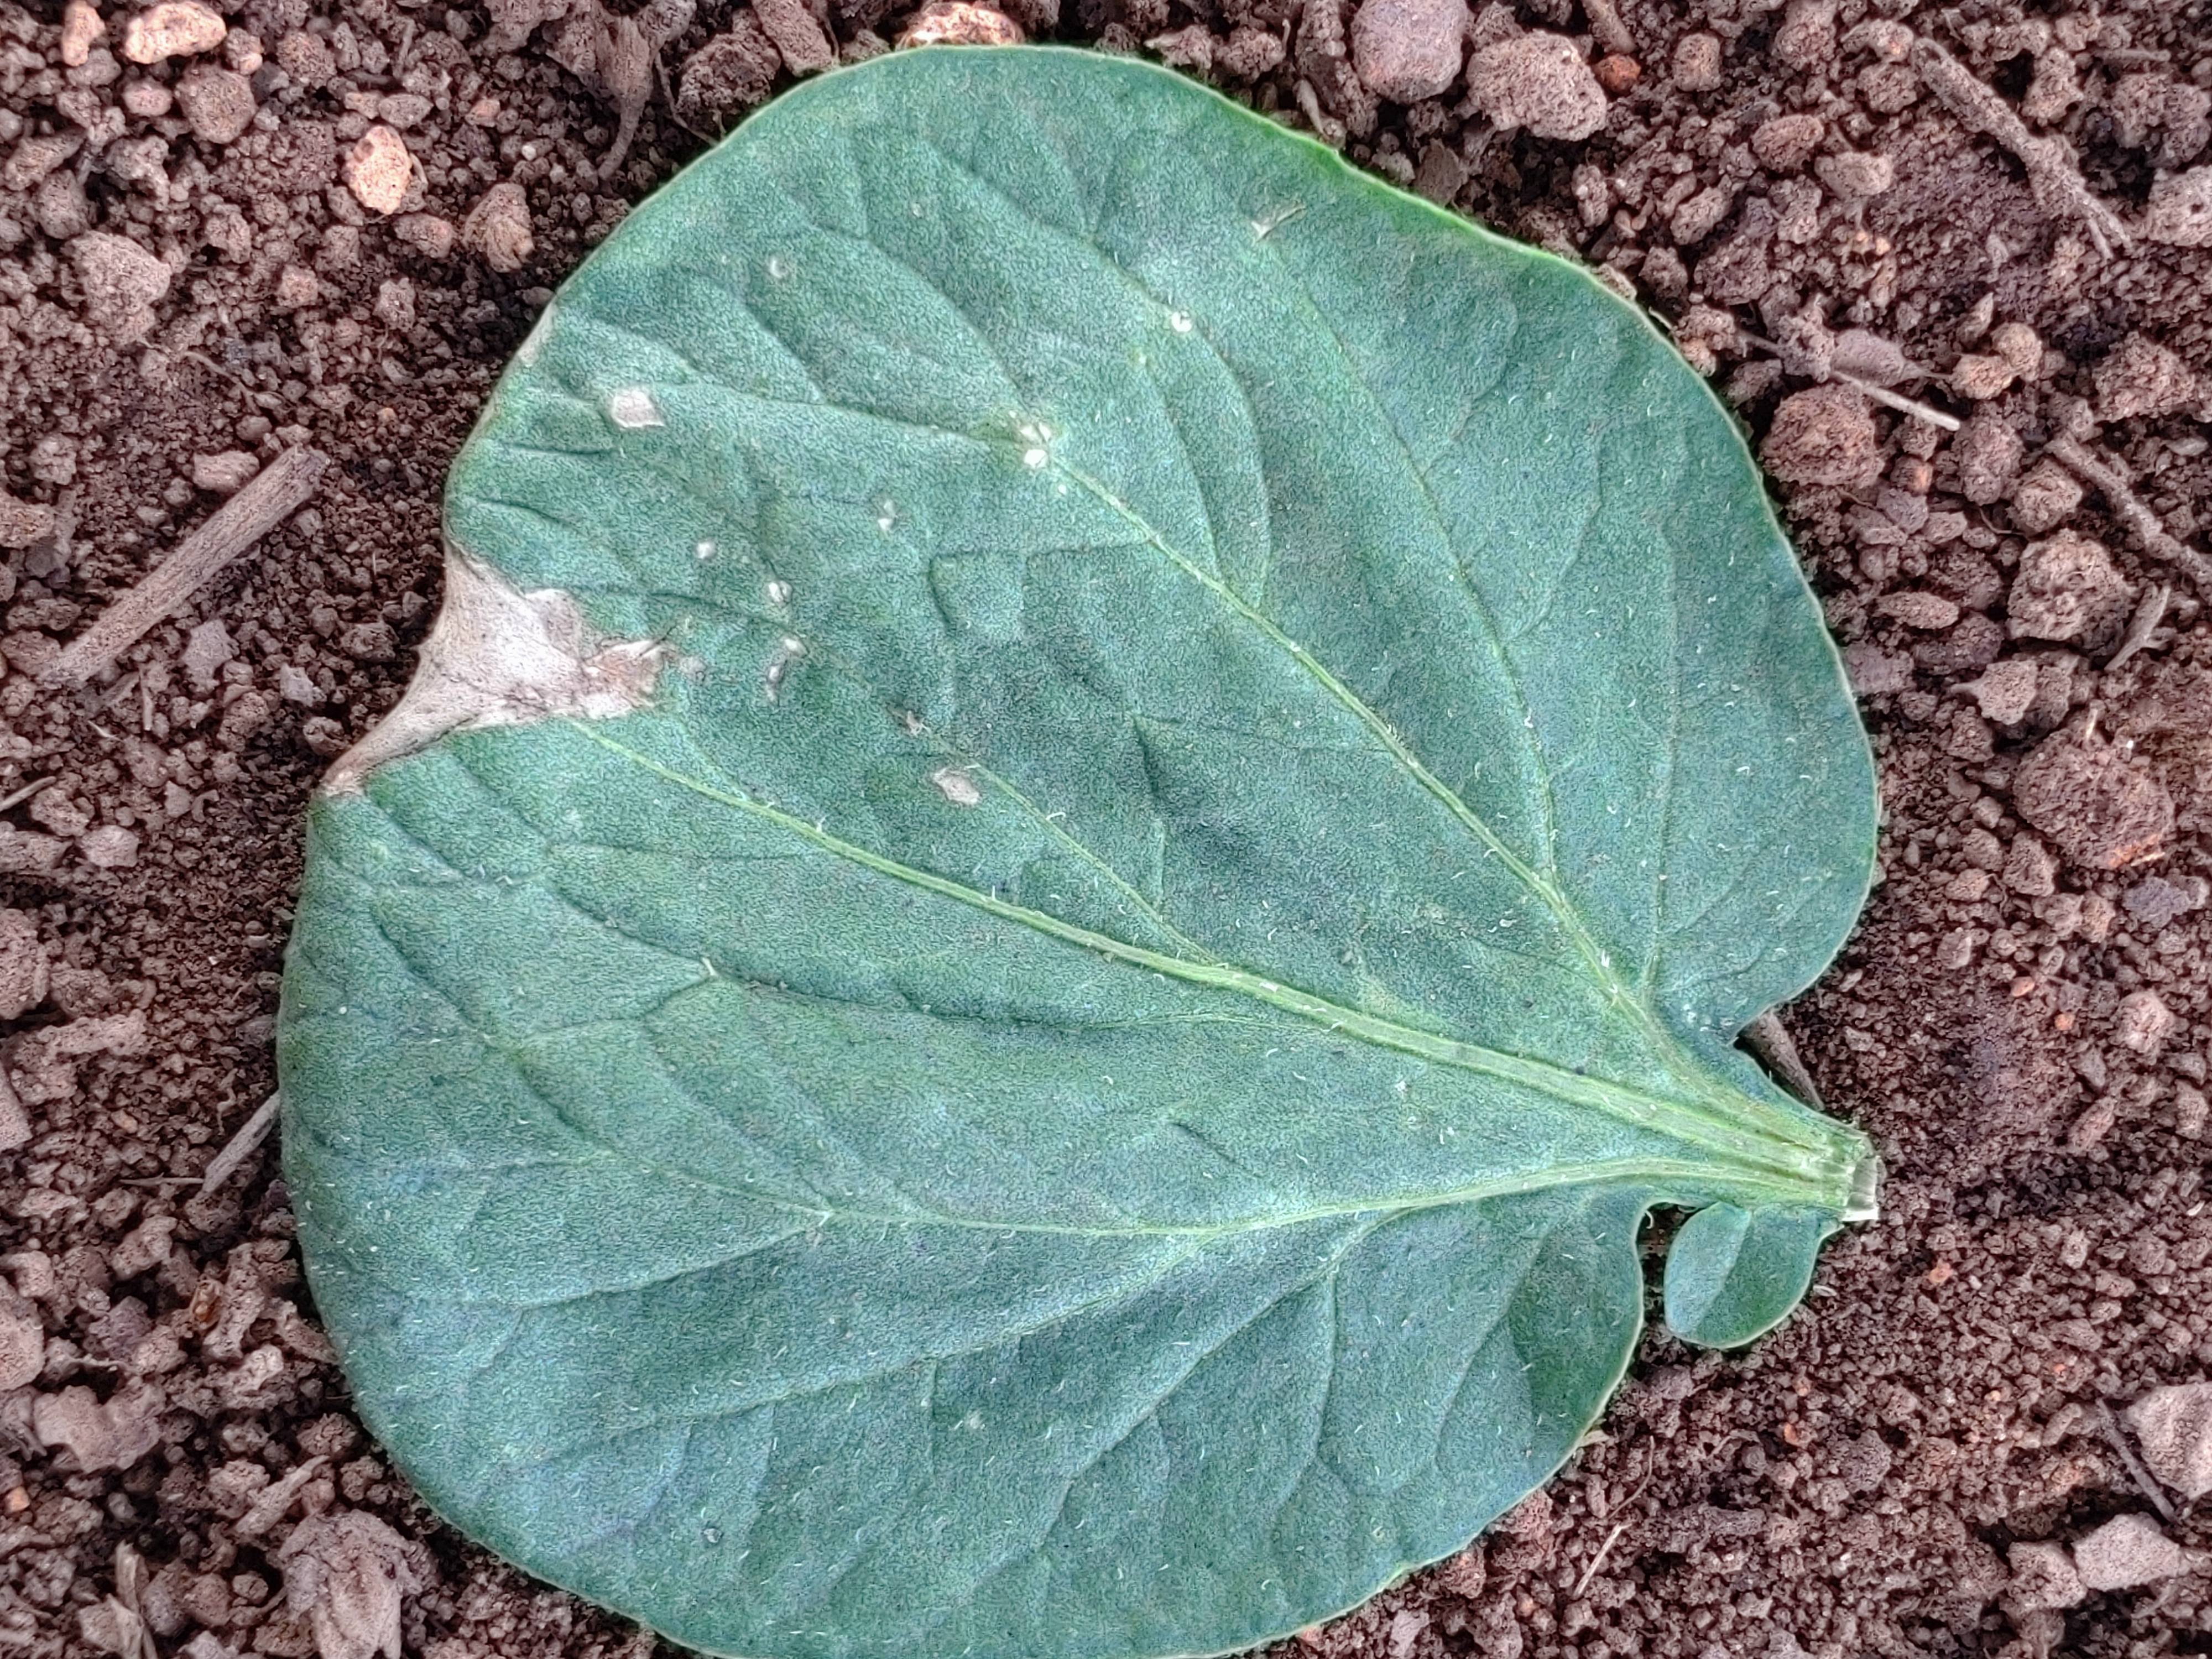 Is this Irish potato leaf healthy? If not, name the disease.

early blight
